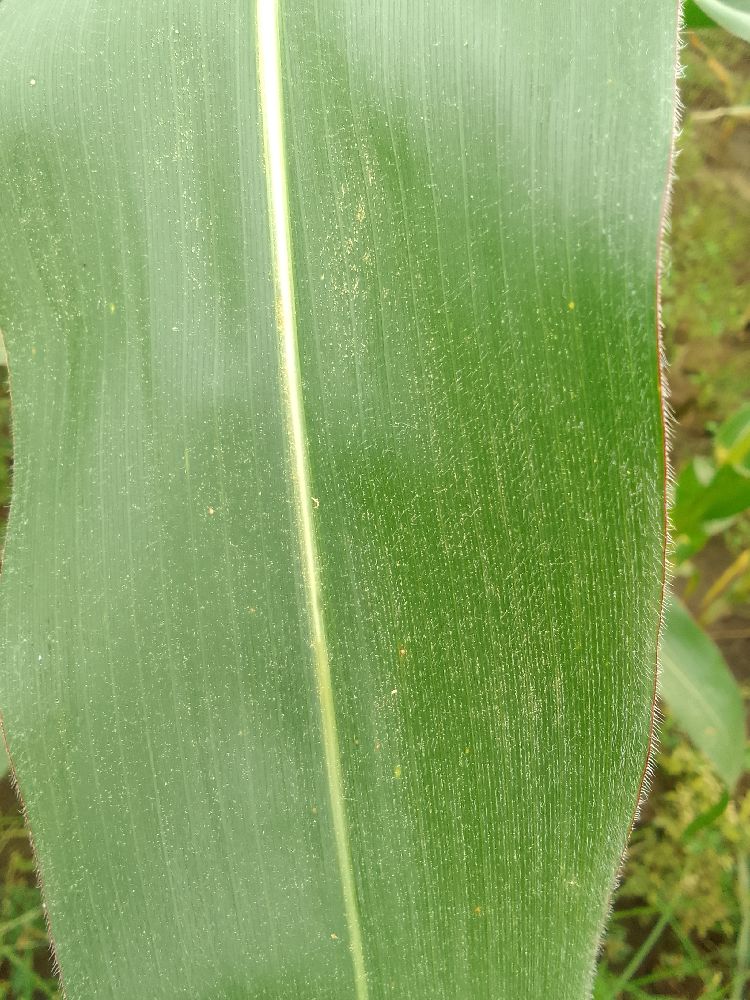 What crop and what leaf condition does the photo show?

maize, healthy
